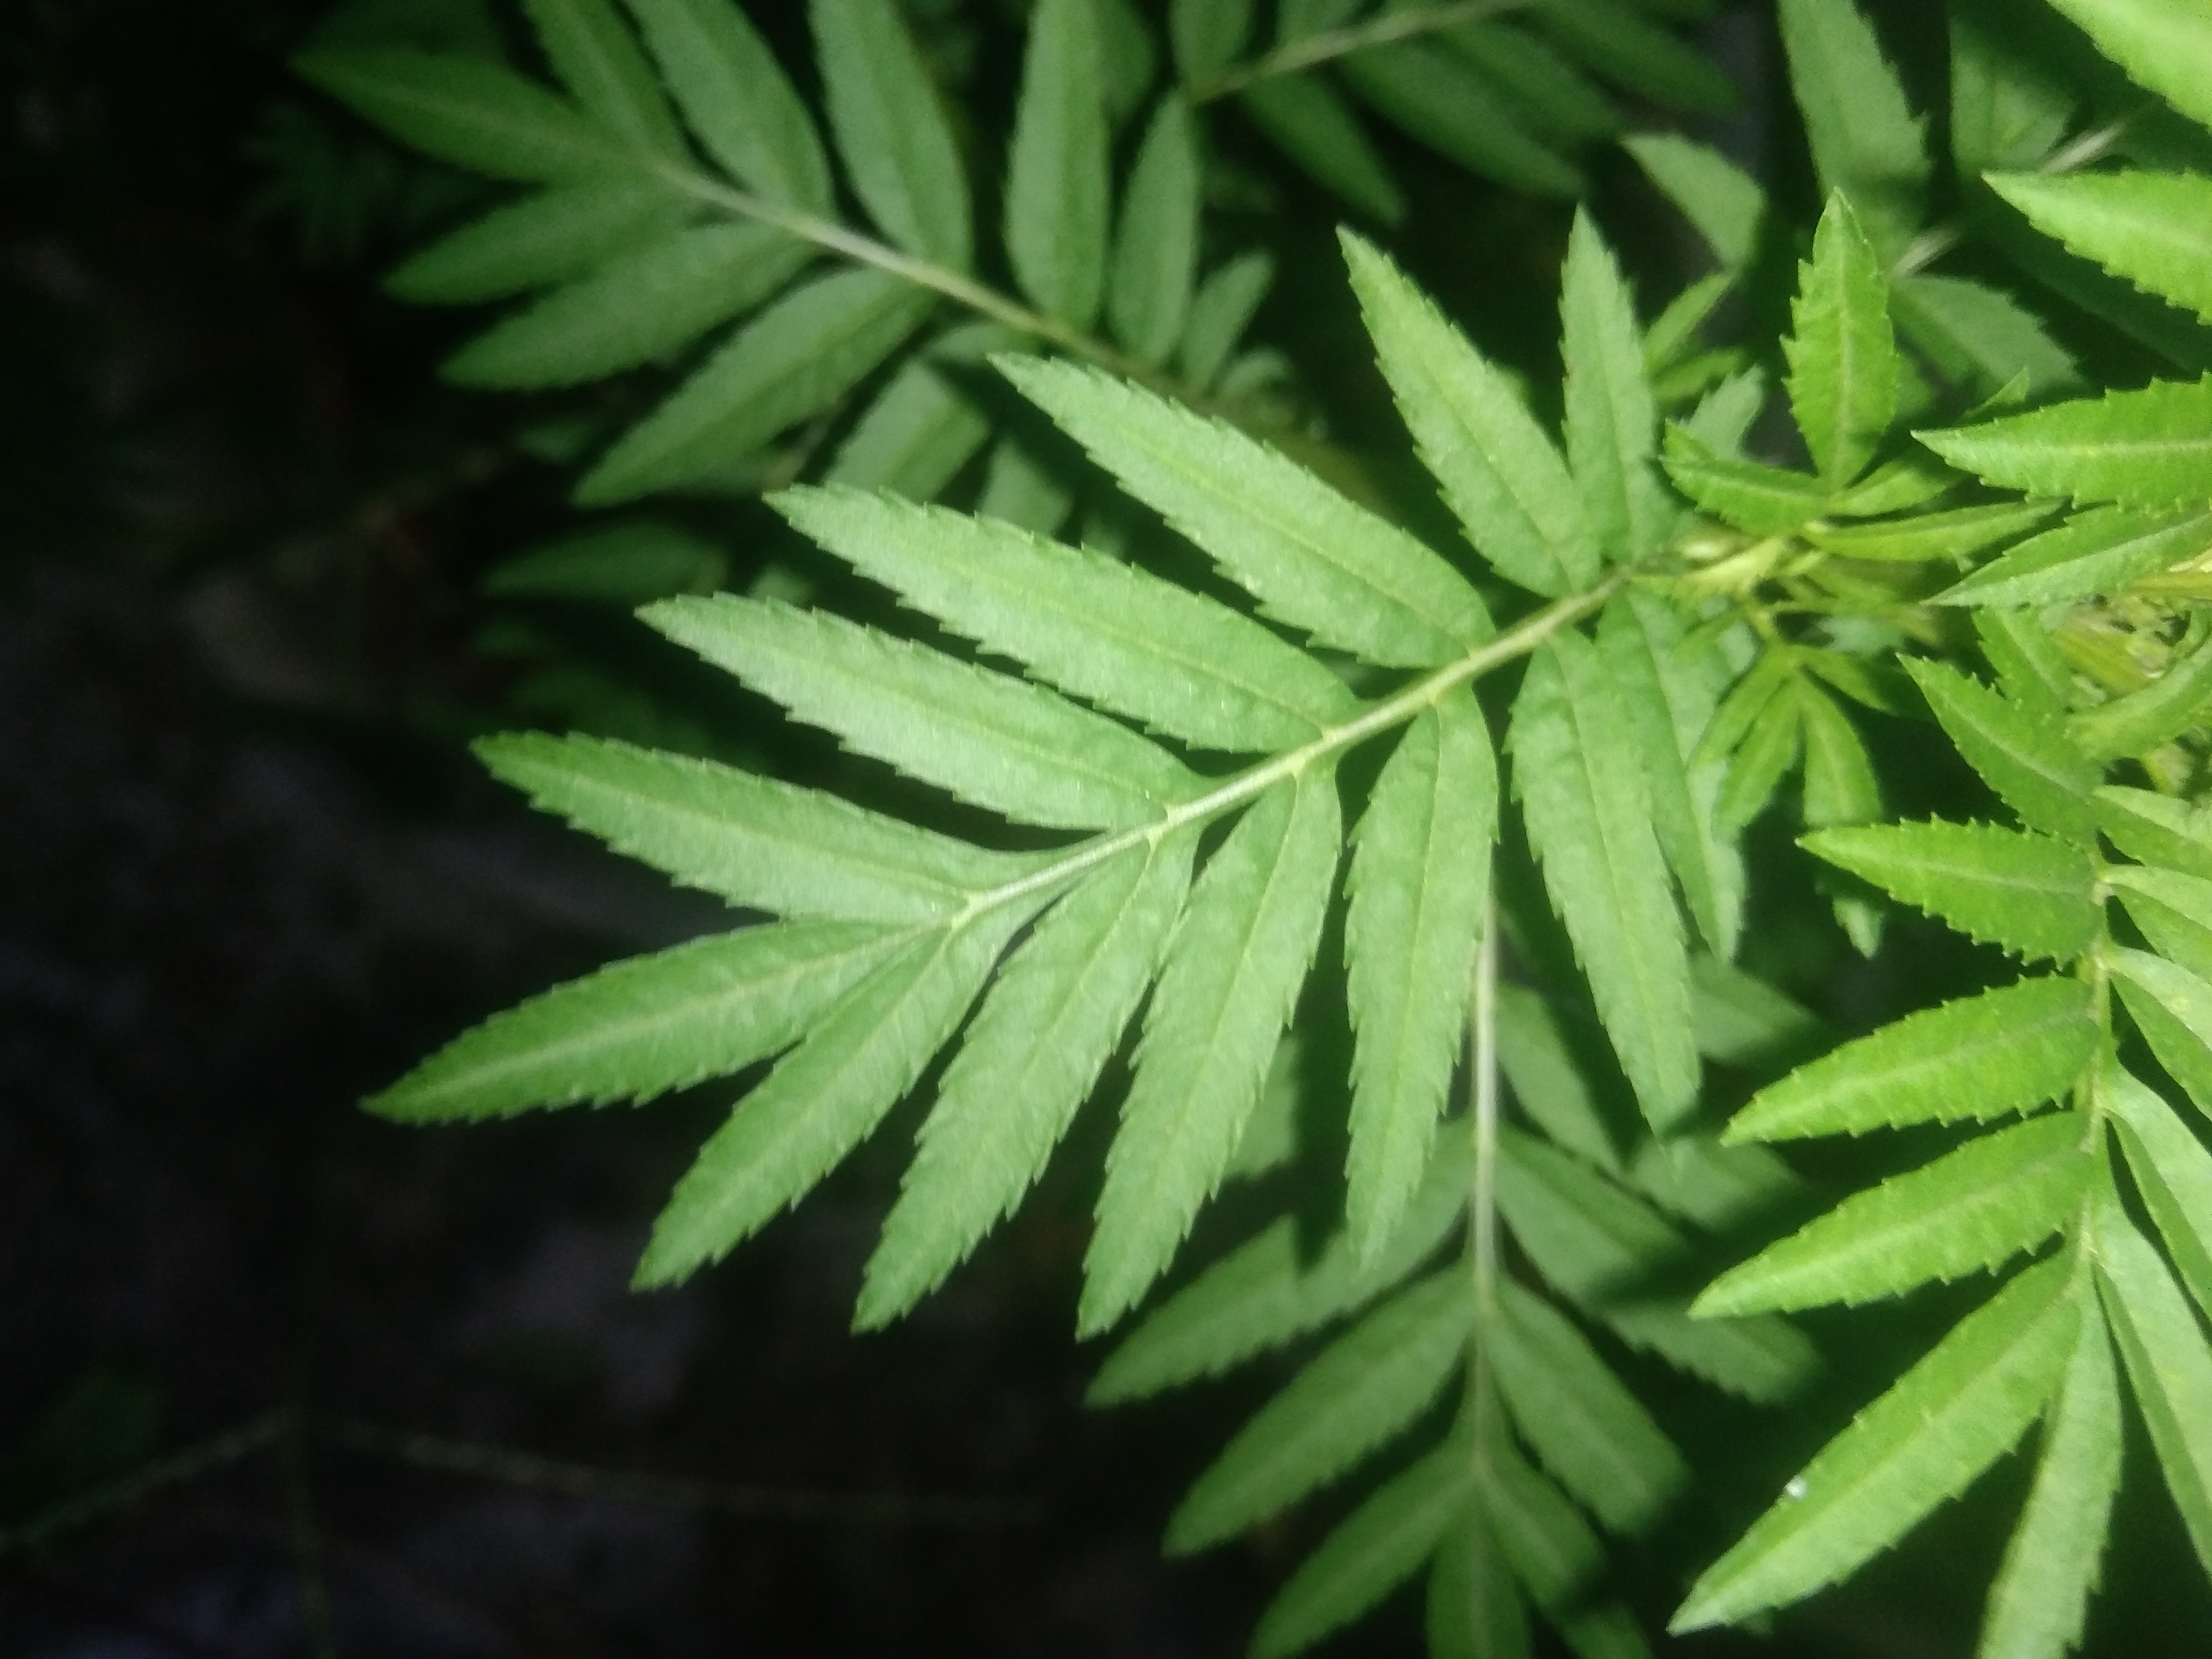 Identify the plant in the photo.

marigold
